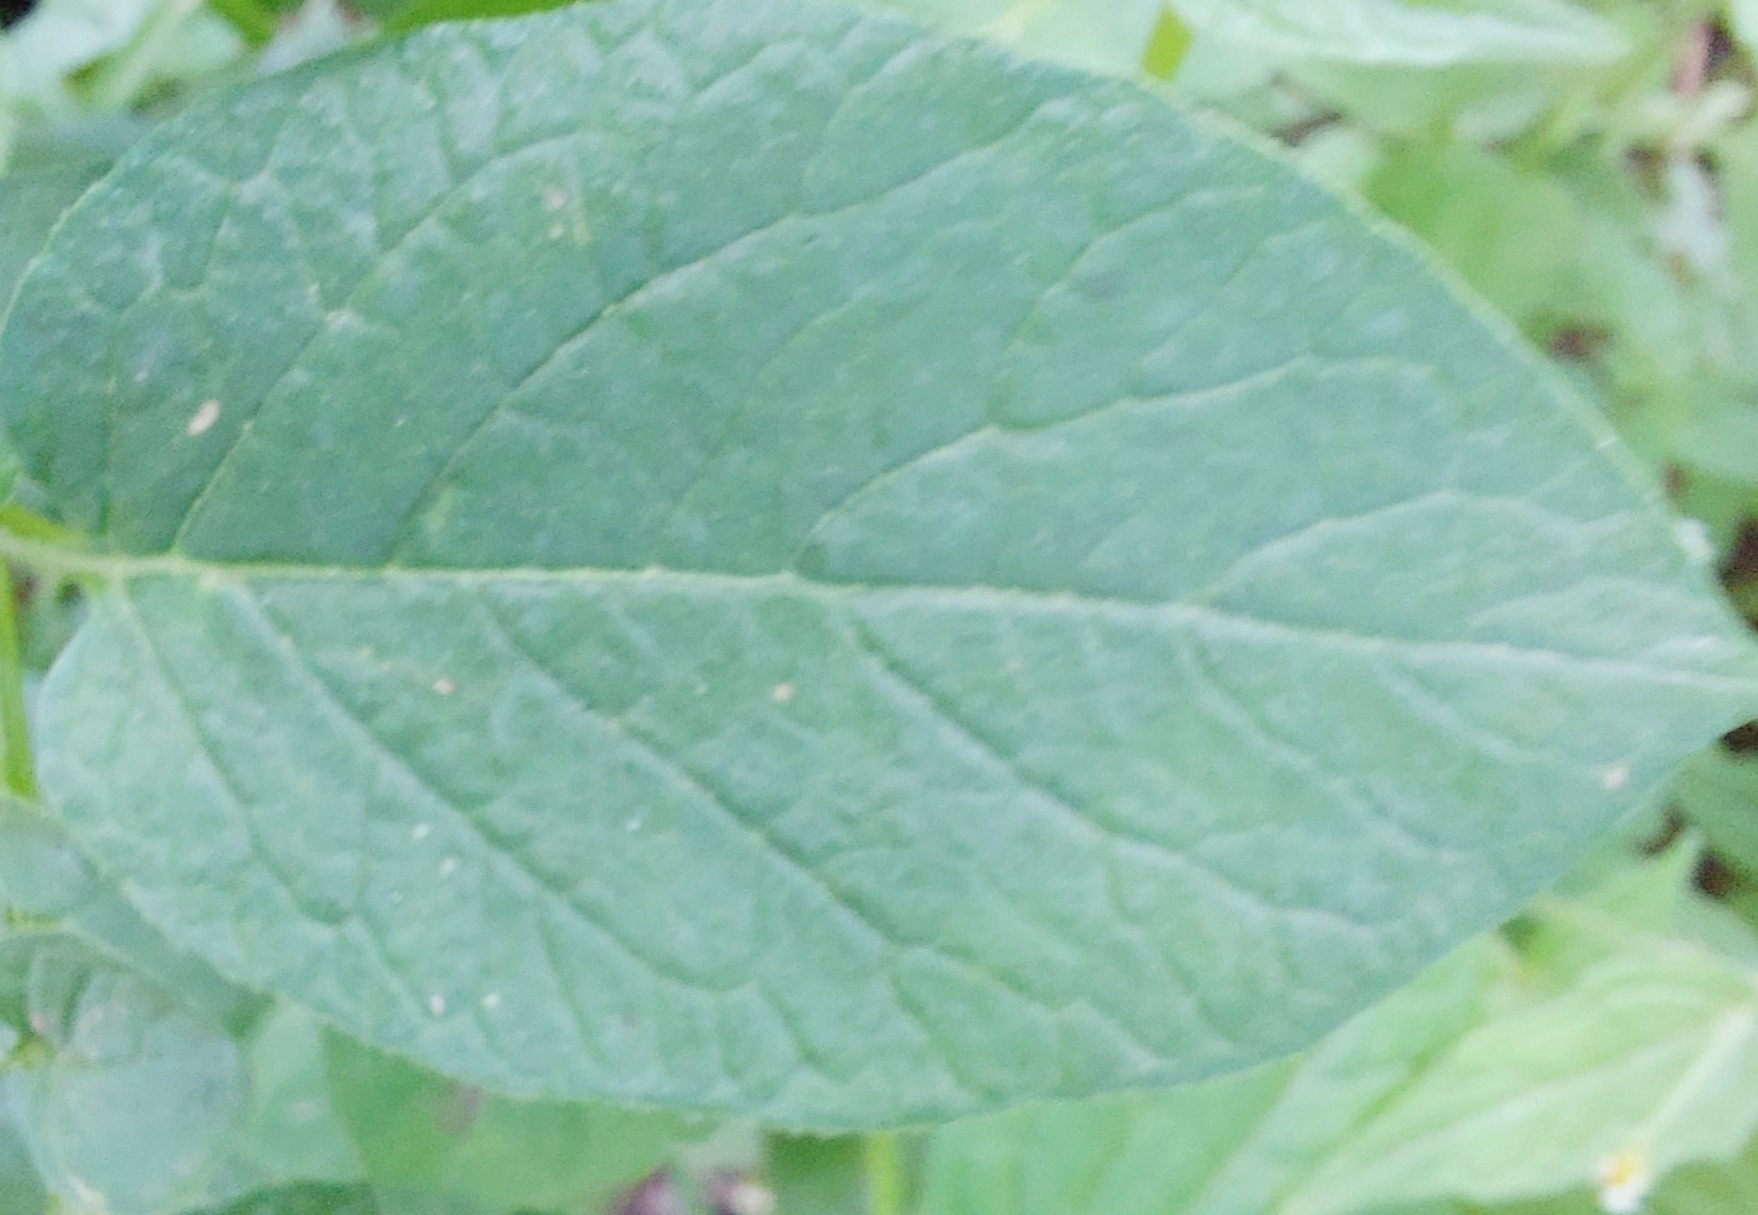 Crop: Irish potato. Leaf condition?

healthy
